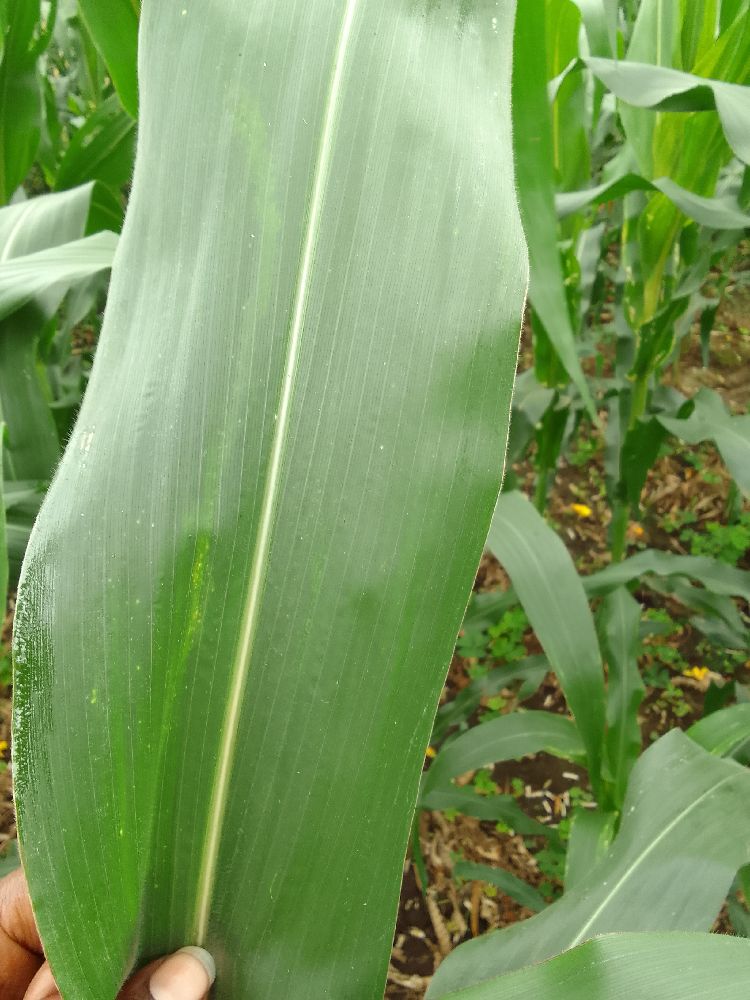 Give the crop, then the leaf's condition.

maize, healthy
